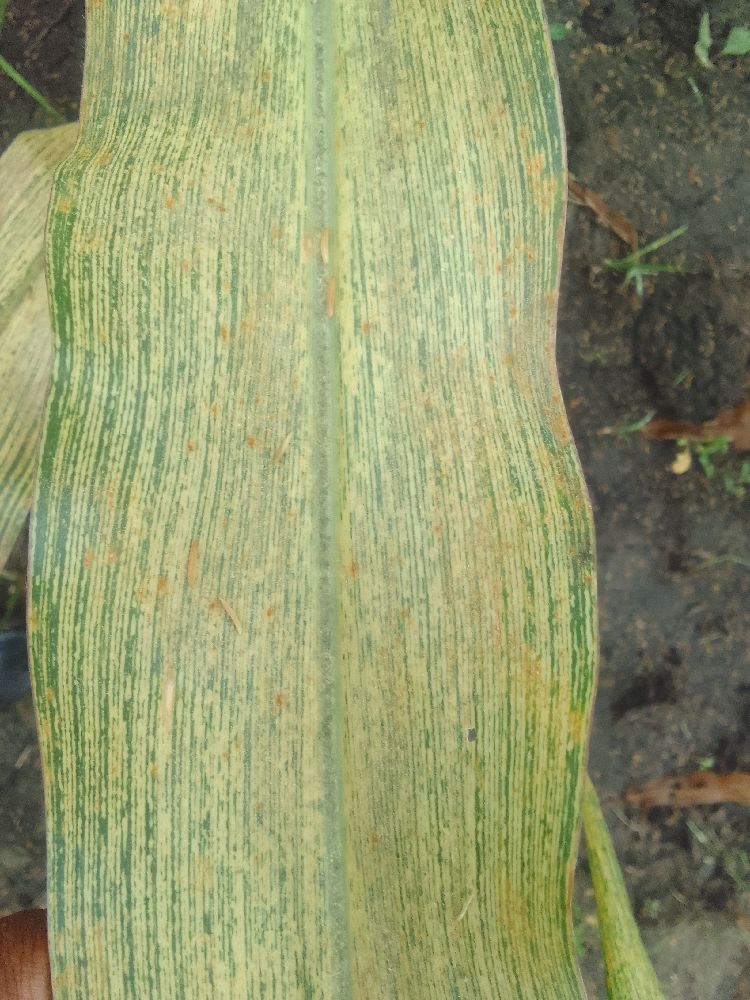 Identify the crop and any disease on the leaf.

maize, maize streak virus
